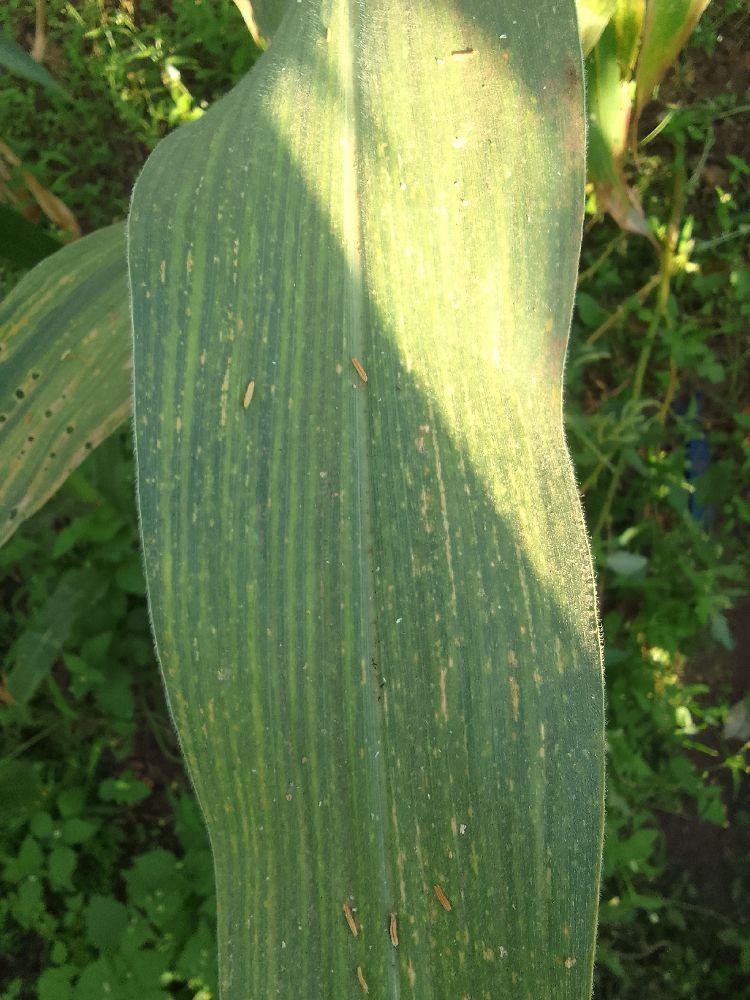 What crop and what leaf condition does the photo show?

maize, maize lethal necrosis
